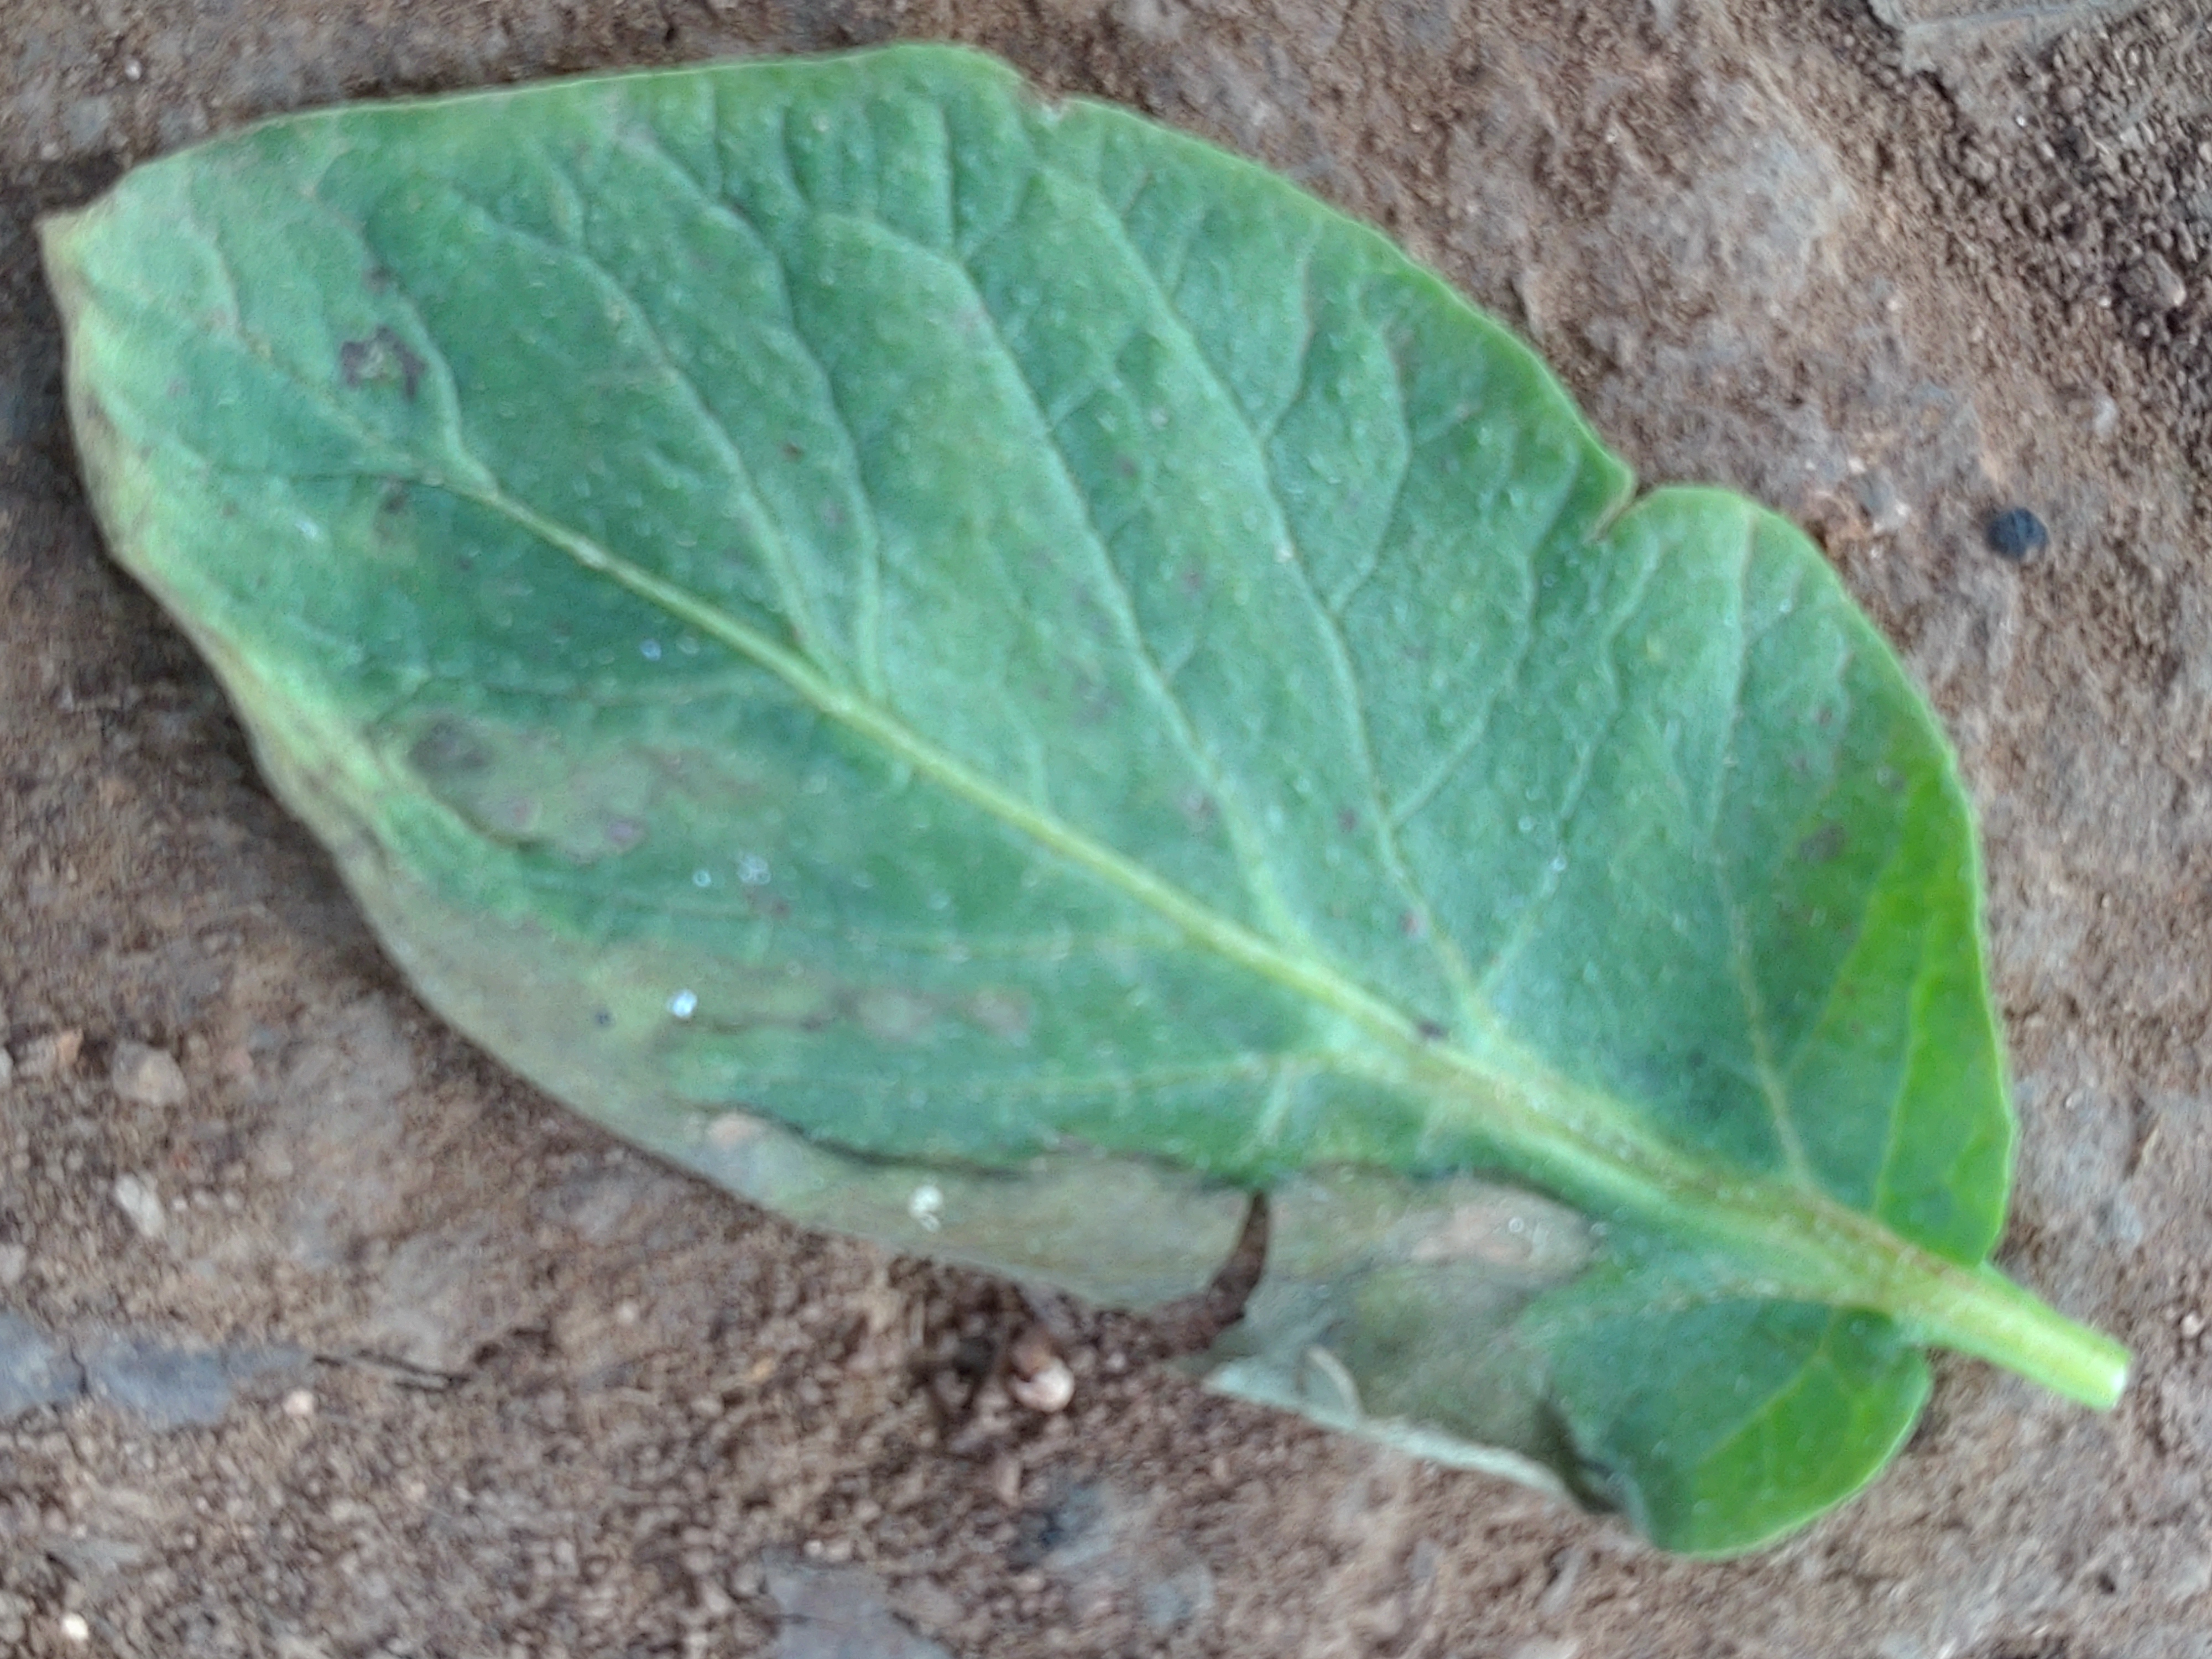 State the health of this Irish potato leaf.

early blight
